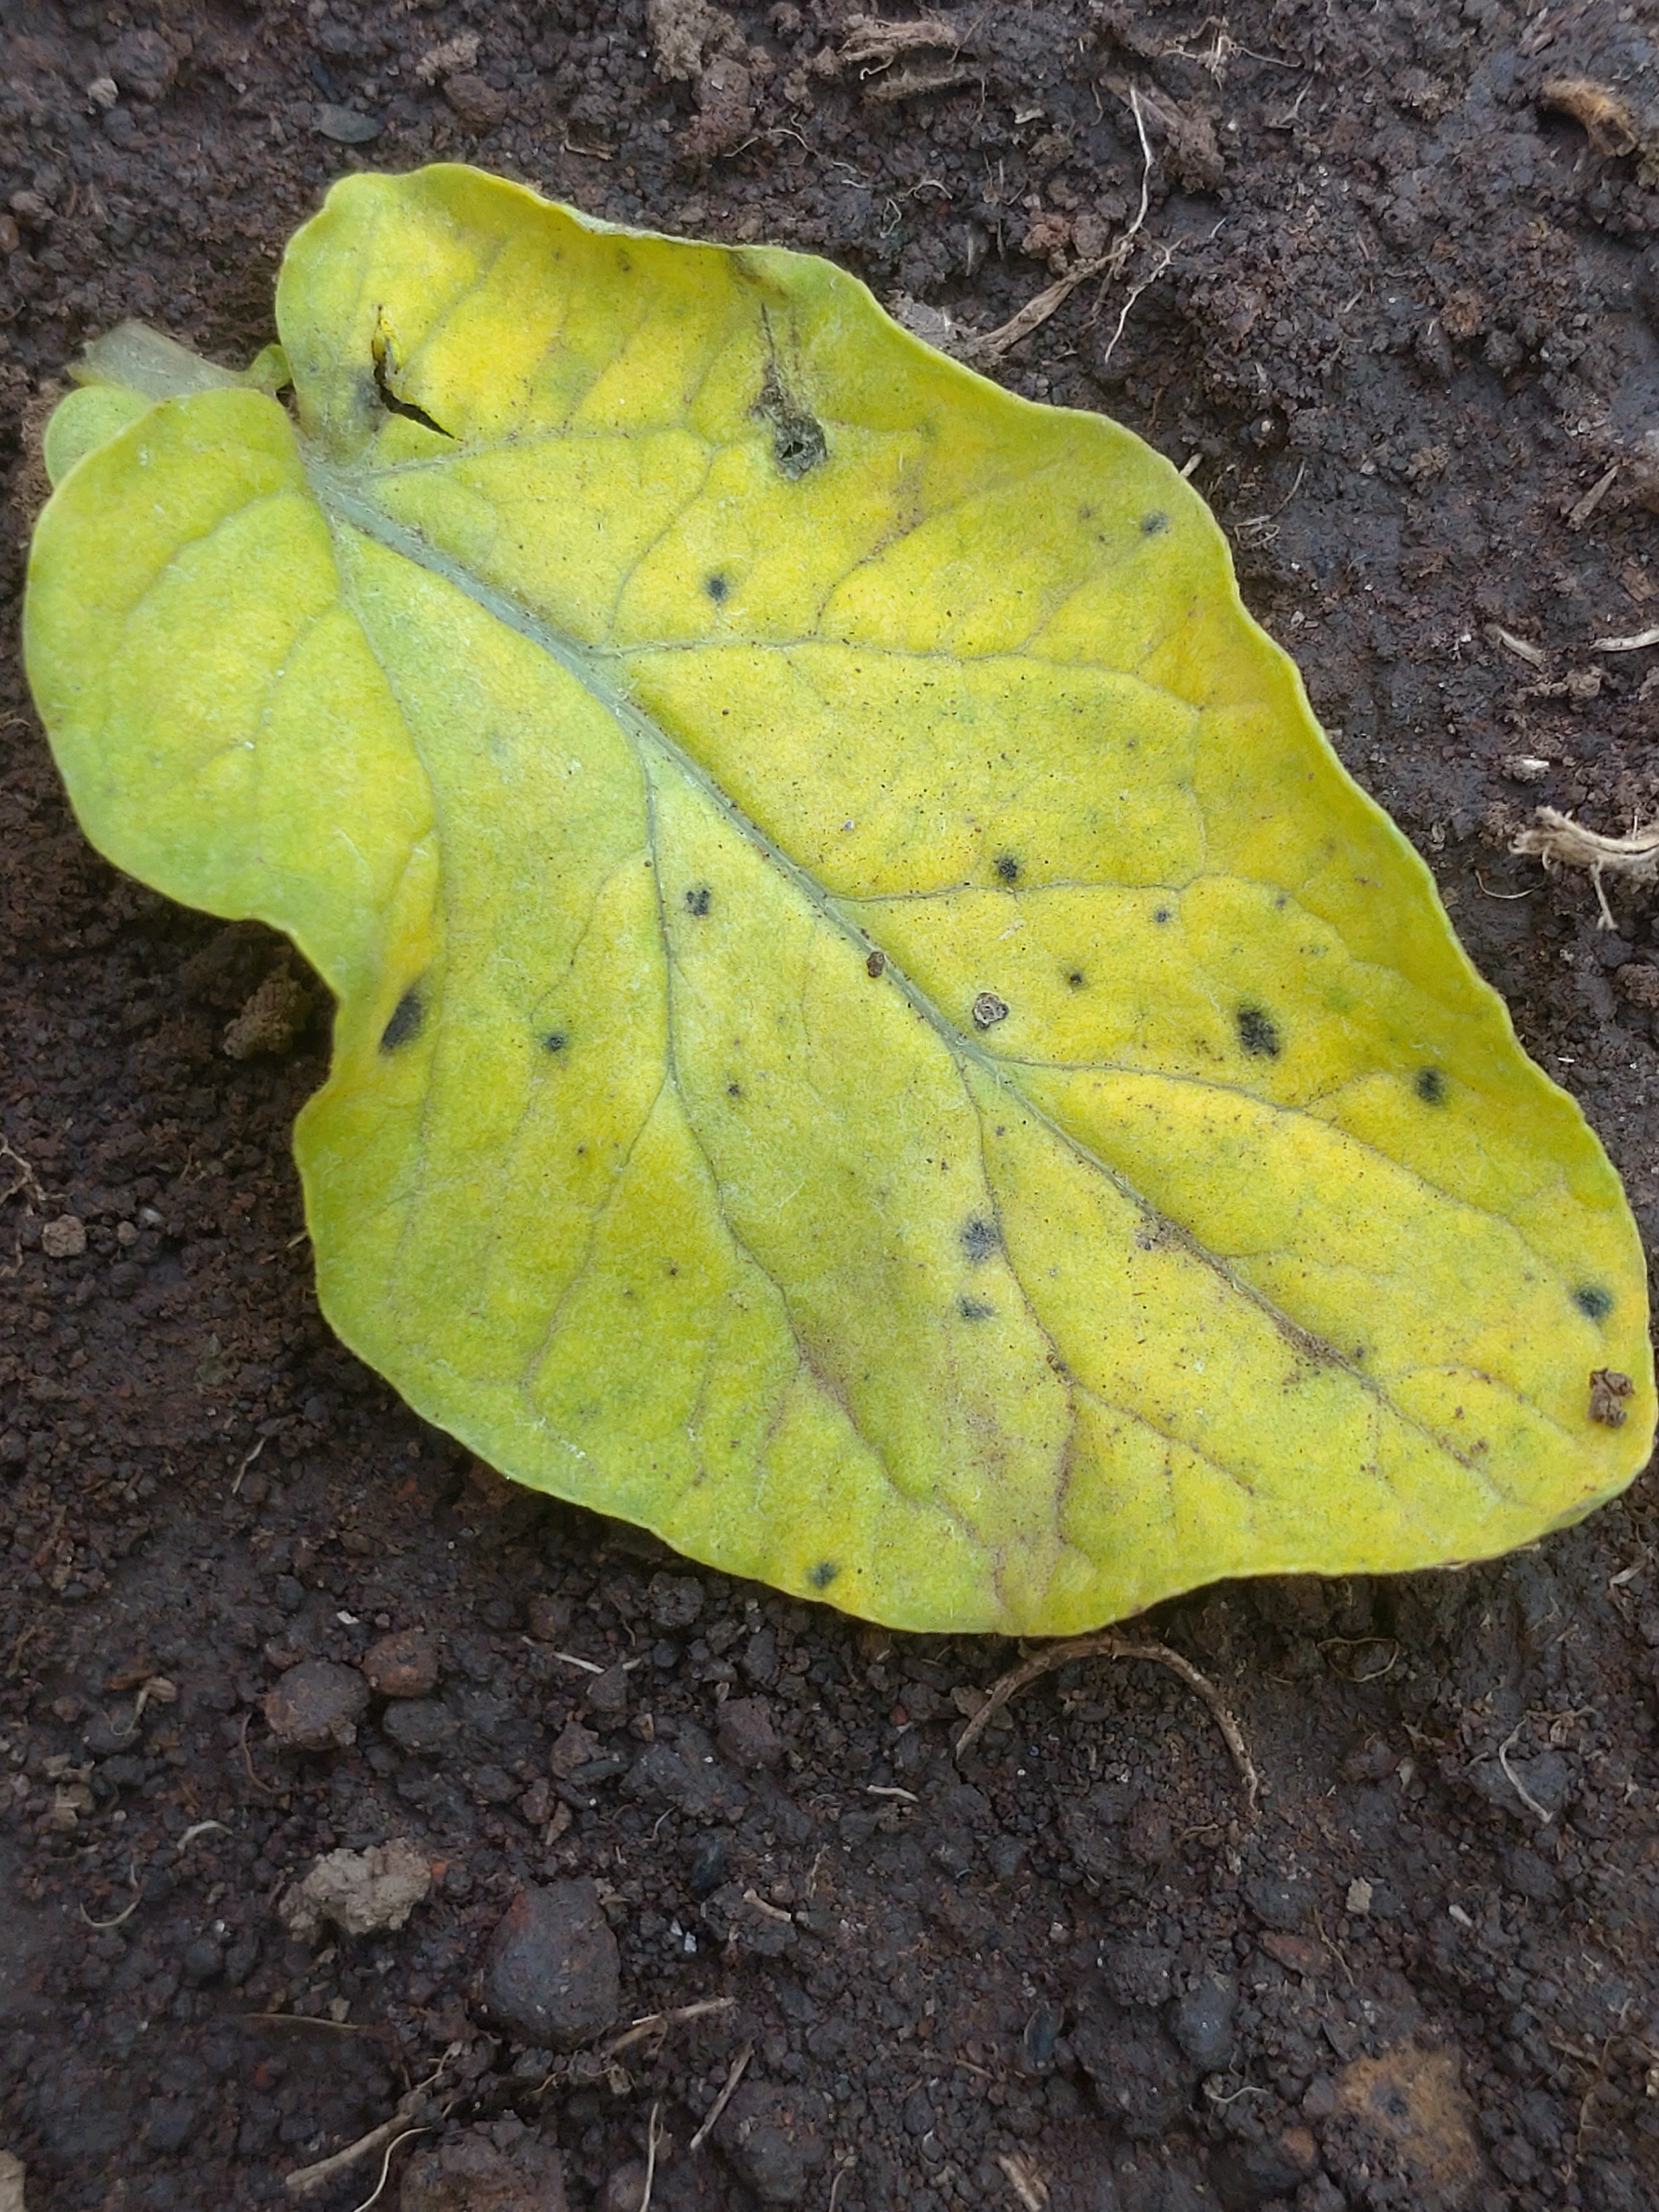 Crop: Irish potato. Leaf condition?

late blight
